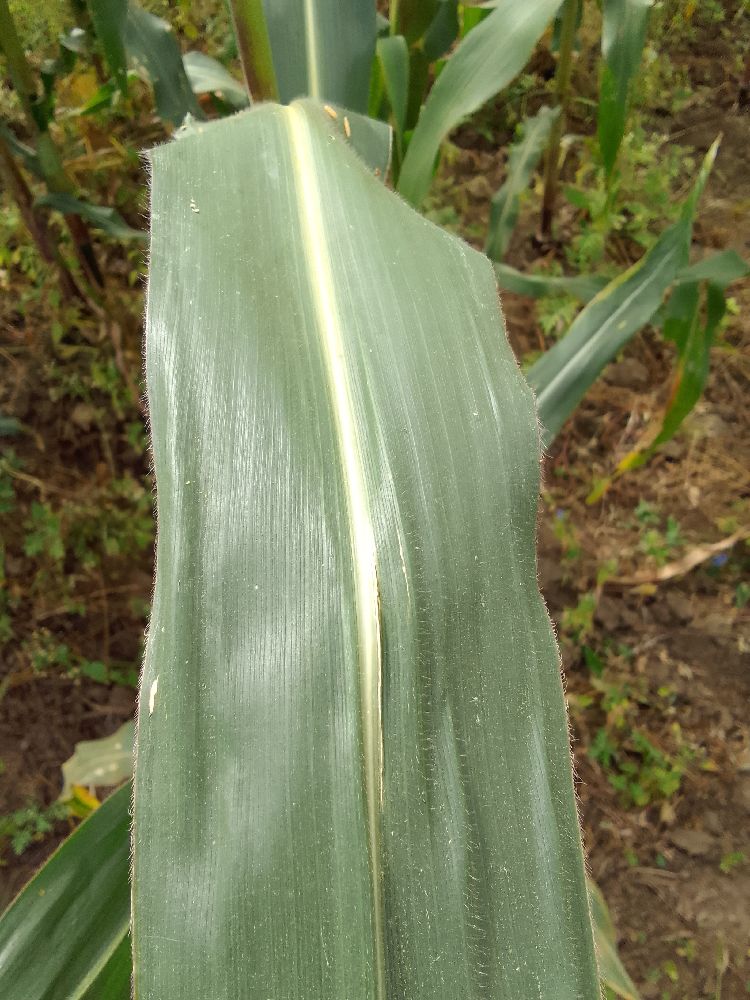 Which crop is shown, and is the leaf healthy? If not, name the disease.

maize, healthy
